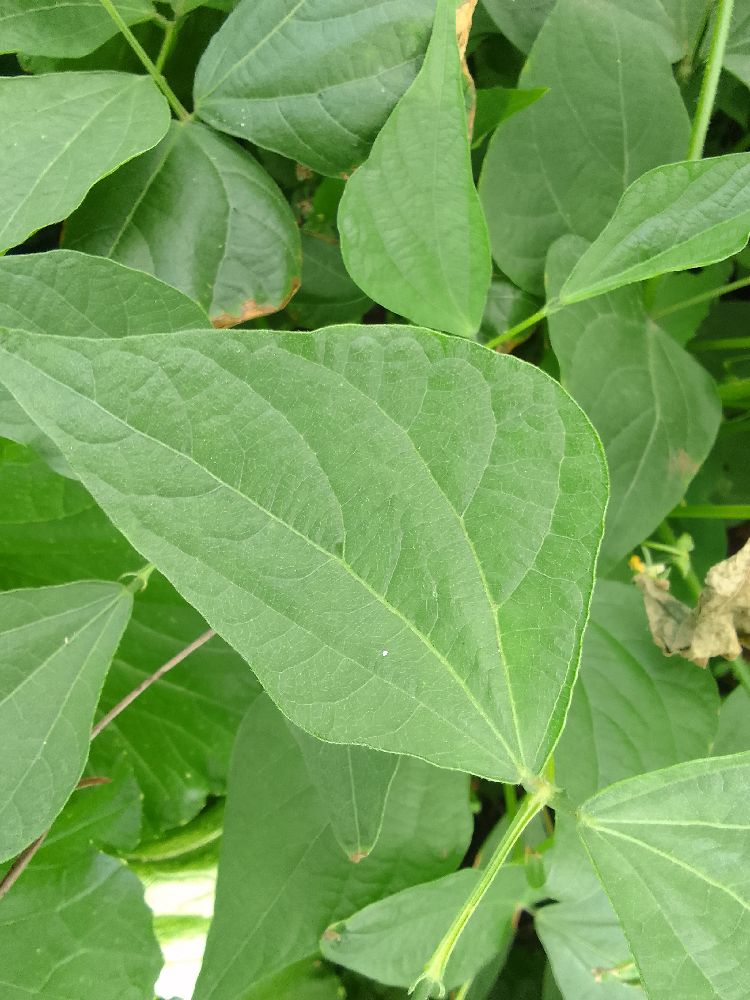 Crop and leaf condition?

common bean, healthy
